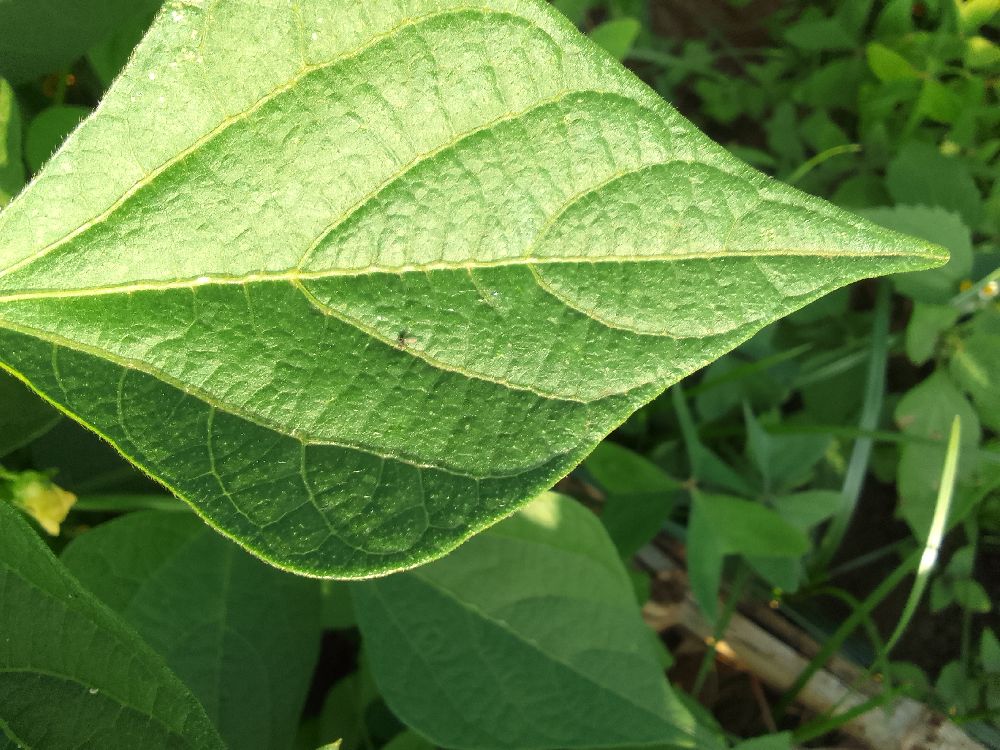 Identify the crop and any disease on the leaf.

common bean, healthy
